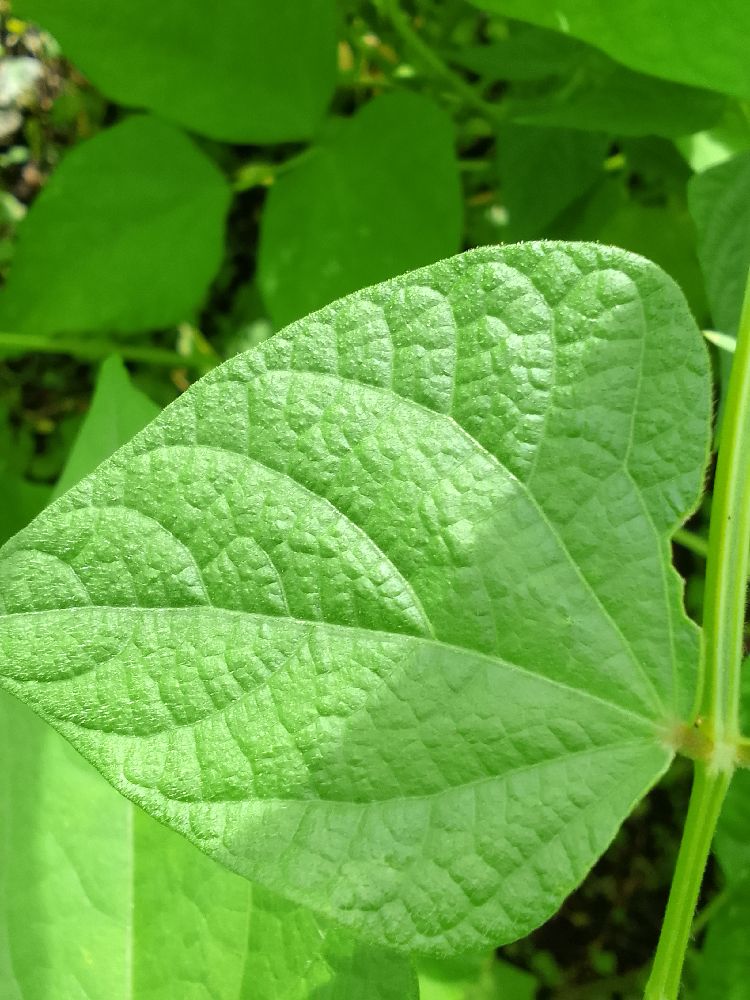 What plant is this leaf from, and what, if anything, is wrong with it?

common bean, healthy
